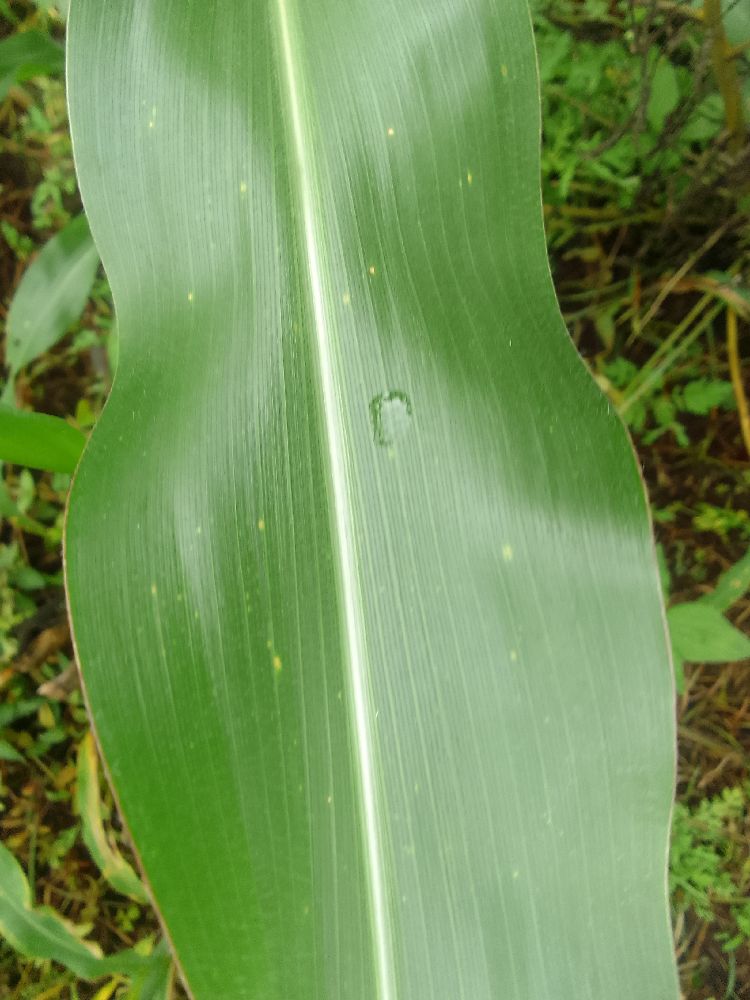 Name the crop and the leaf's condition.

maize, healthy
